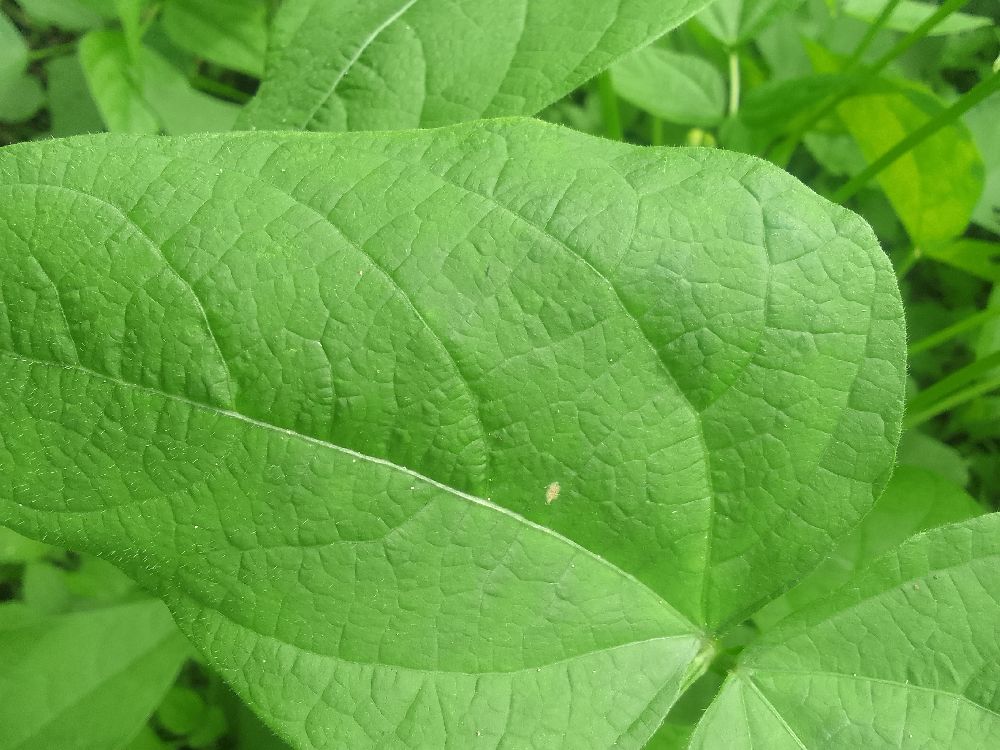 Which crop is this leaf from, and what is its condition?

common bean, healthy
